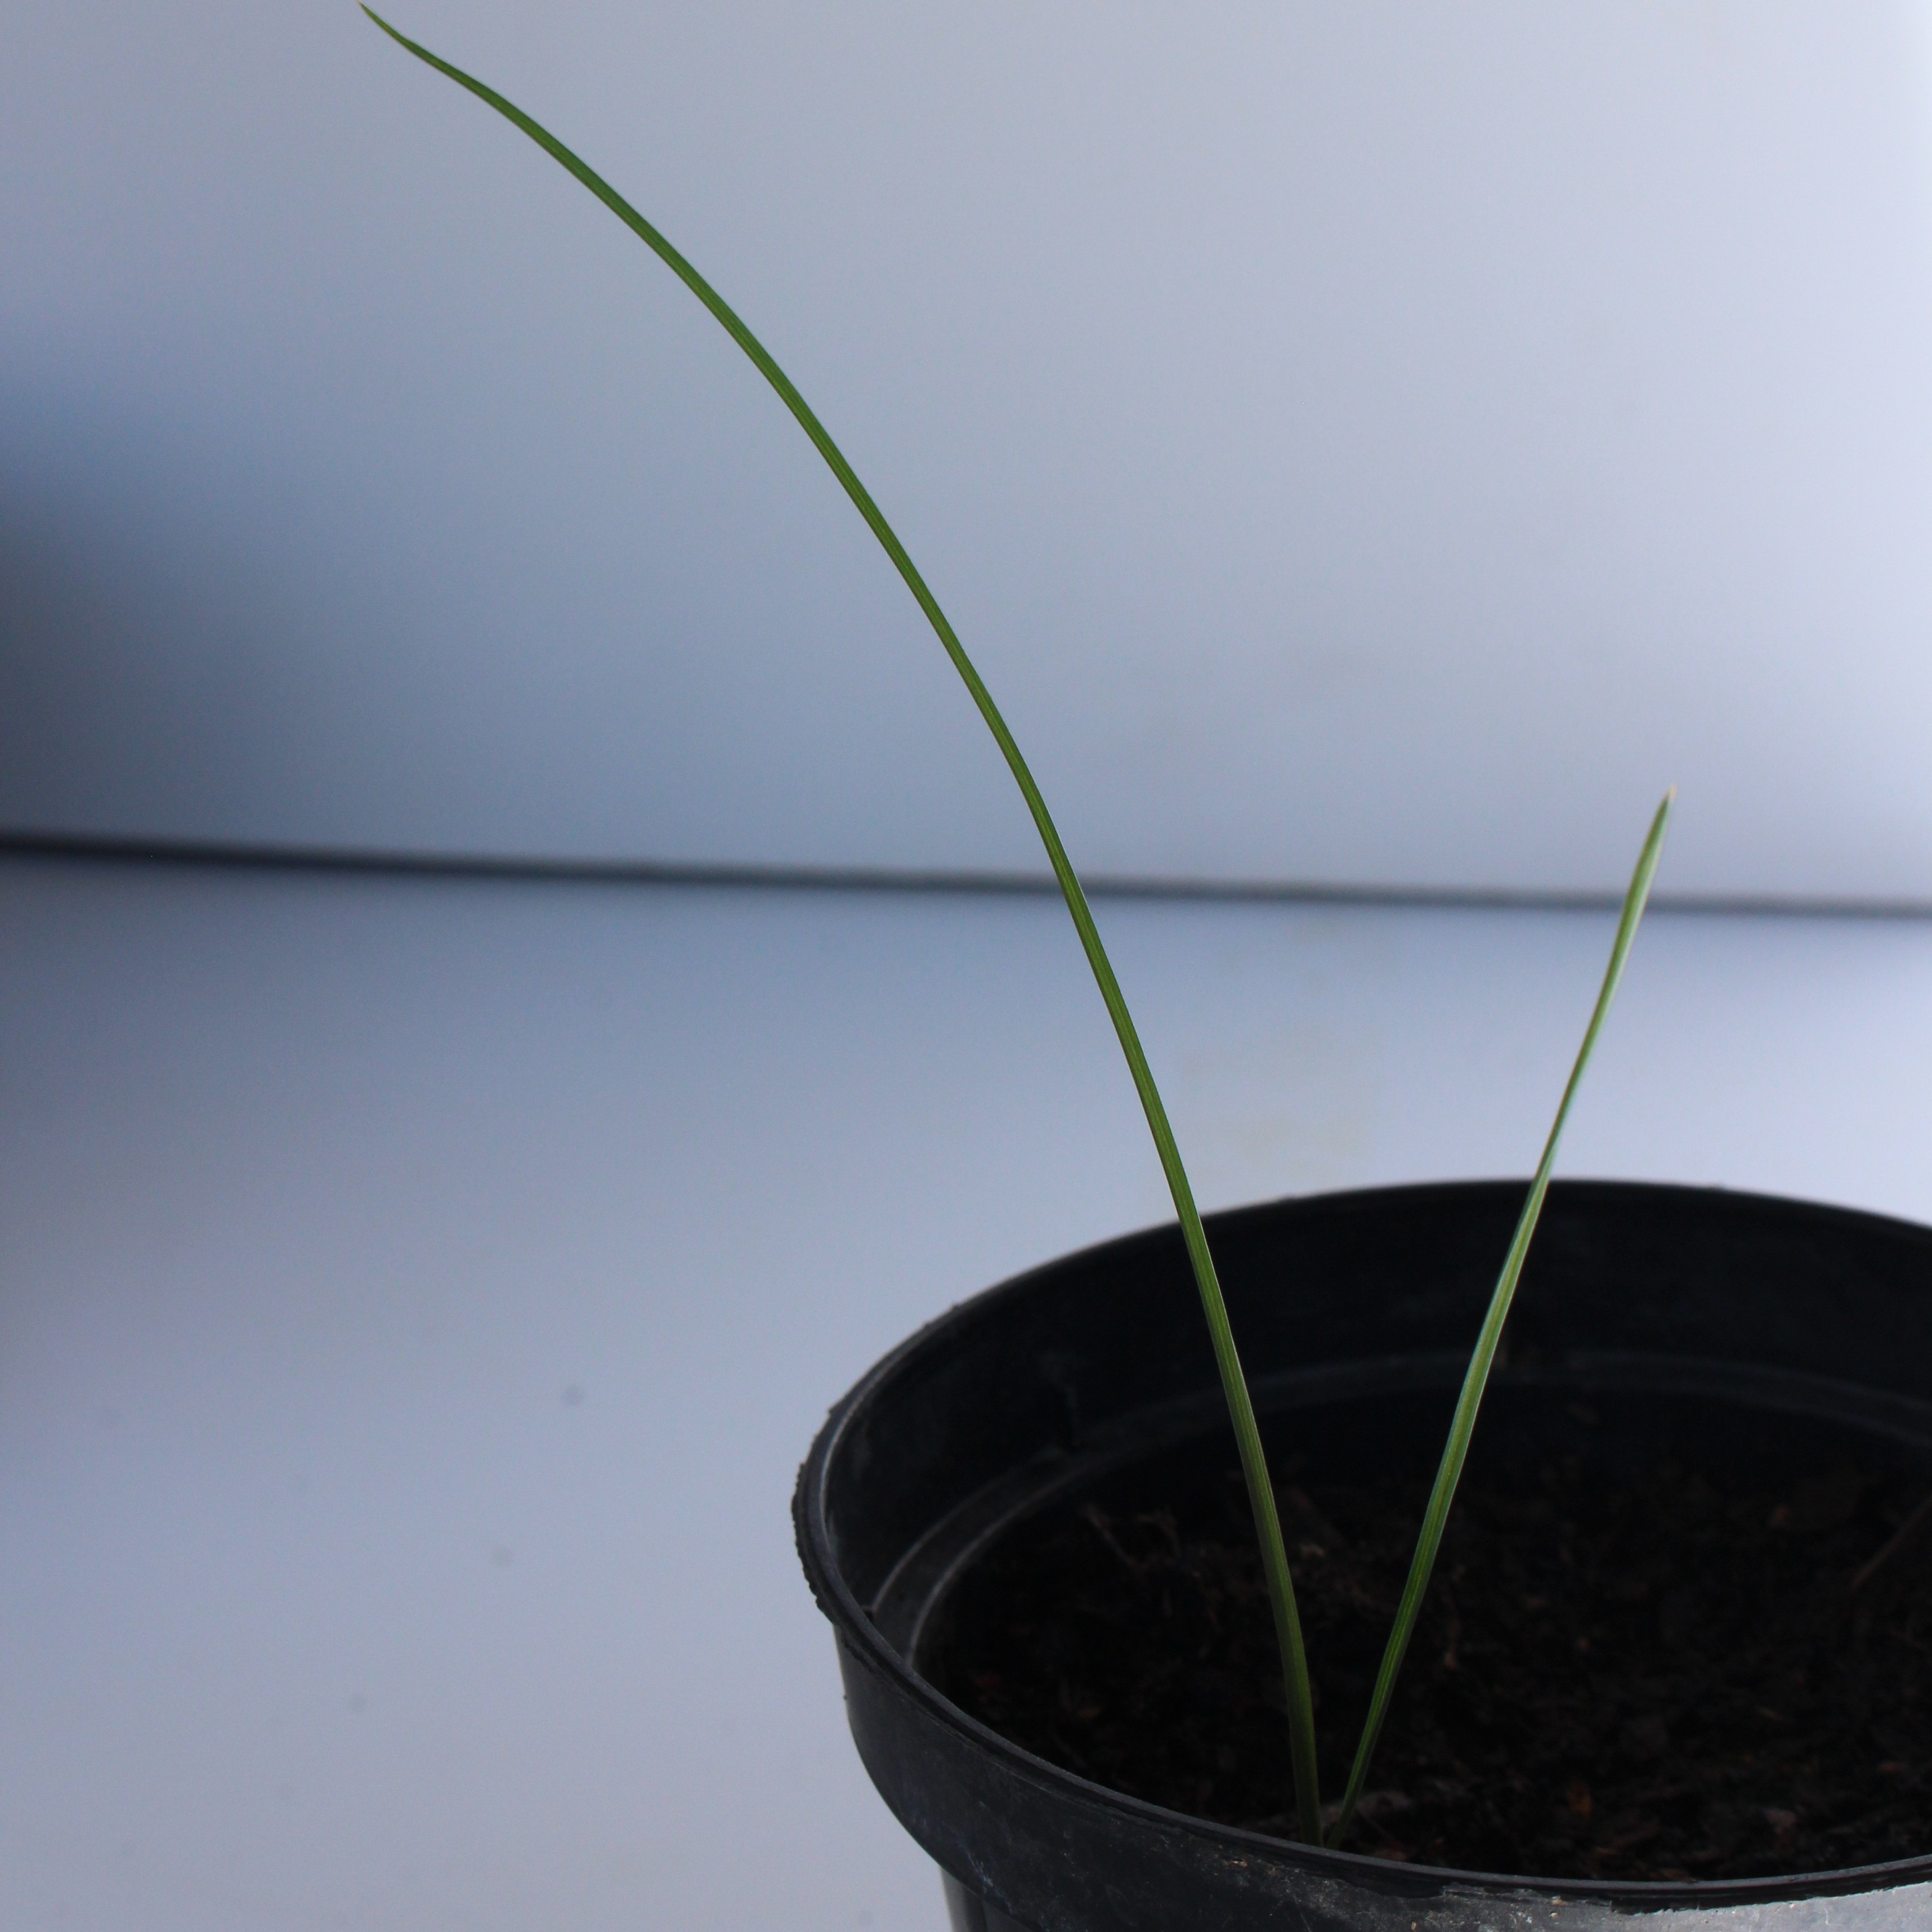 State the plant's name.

Lolium multiflorum
